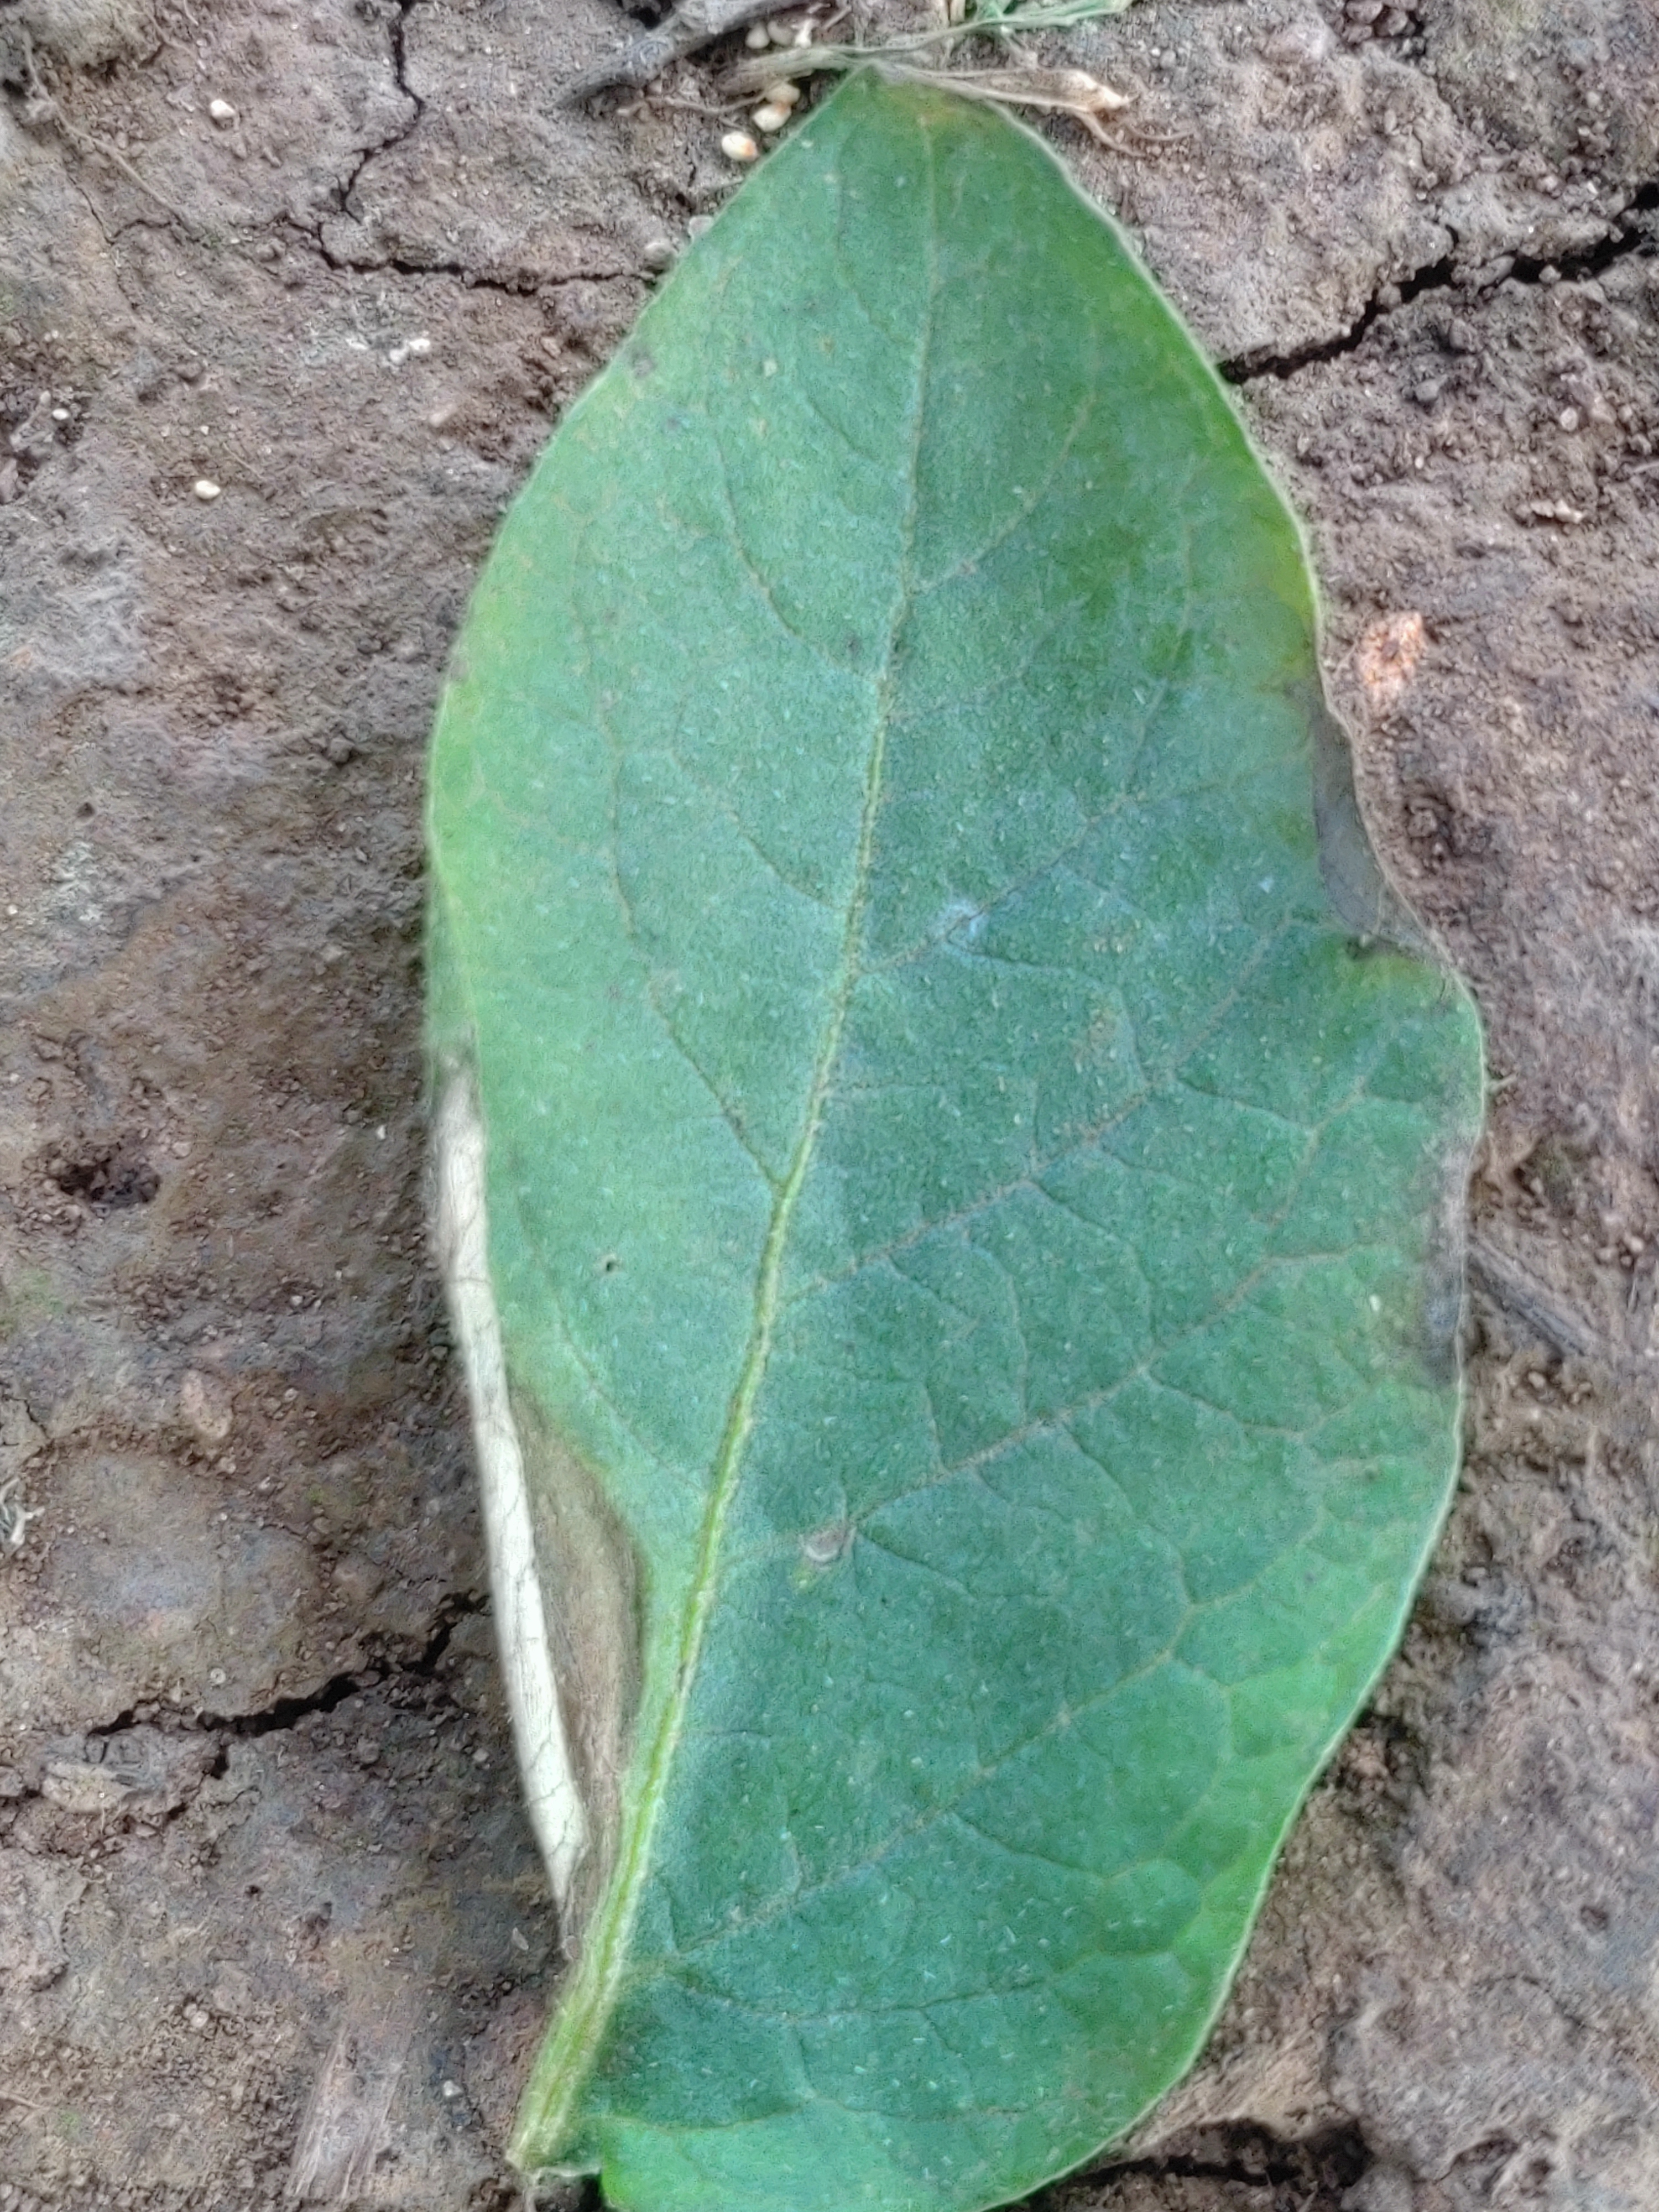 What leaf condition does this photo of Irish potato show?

early blight
